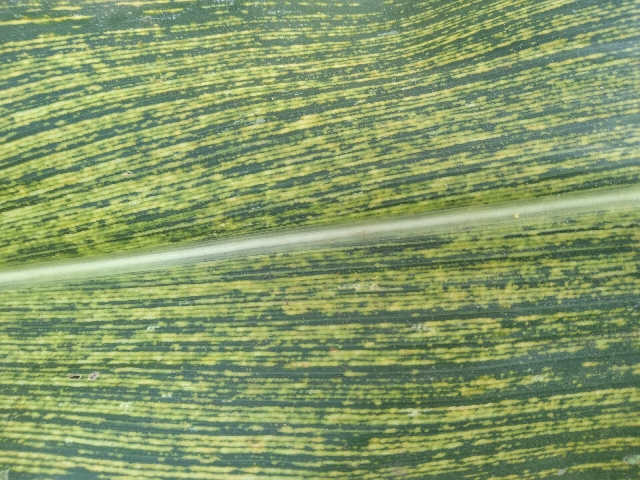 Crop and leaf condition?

maize, maize streak virus
